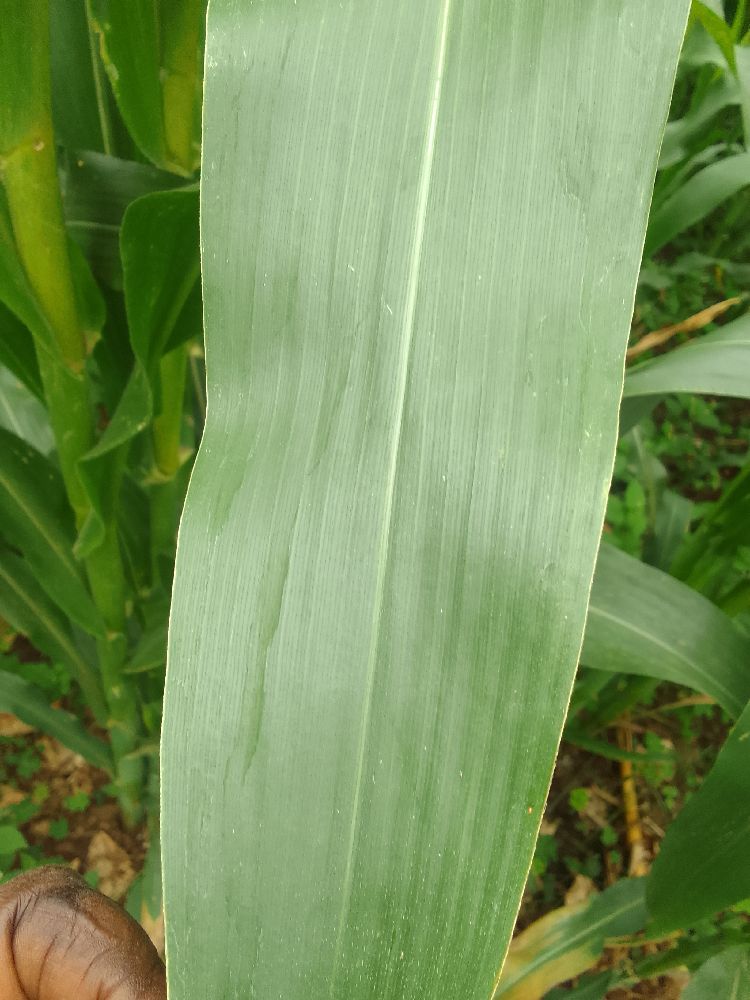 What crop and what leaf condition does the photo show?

maize, healthy
